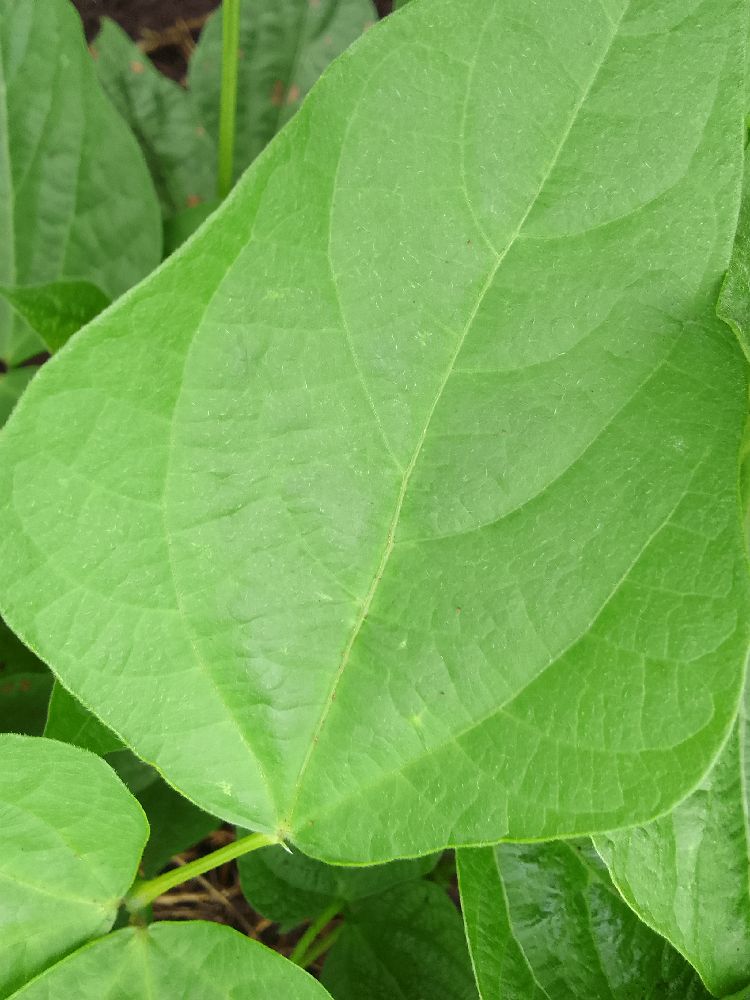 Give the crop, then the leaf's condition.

common bean, healthy
